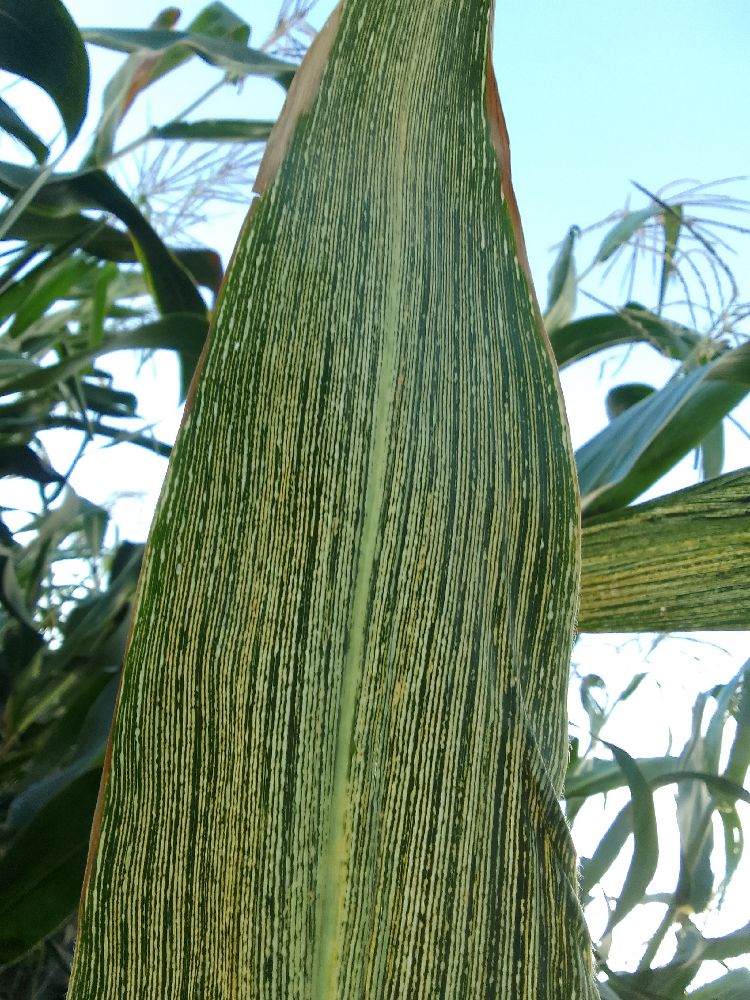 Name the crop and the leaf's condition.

maize, maize streak virus
